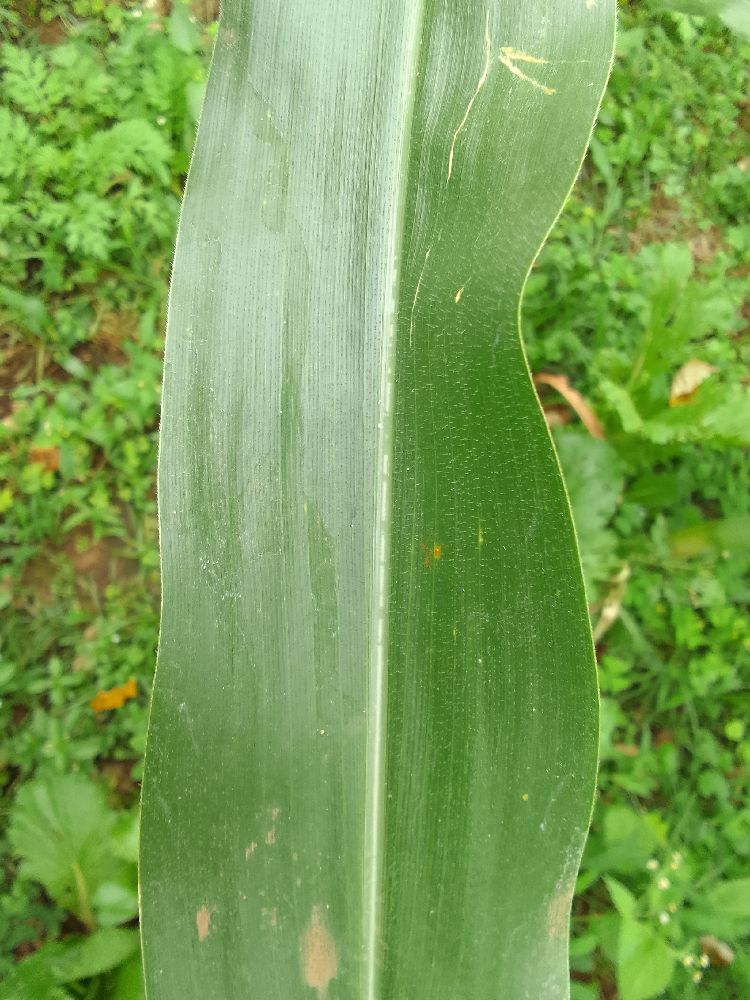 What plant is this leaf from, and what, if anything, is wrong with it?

maize, healthy
